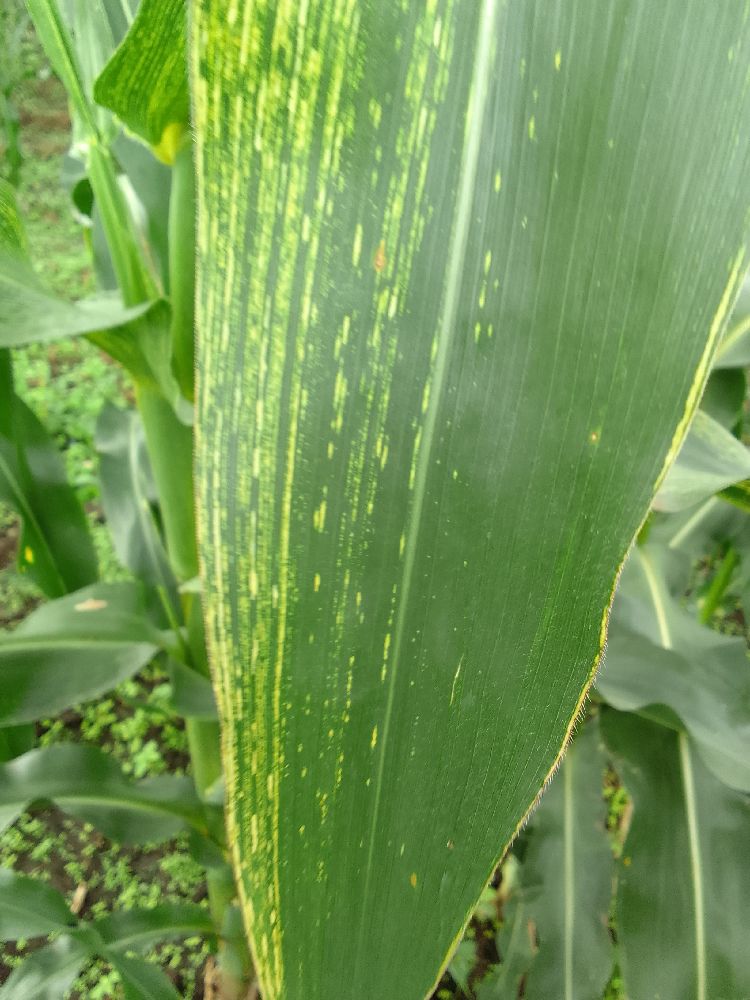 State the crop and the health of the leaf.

maize, maize streak virus
